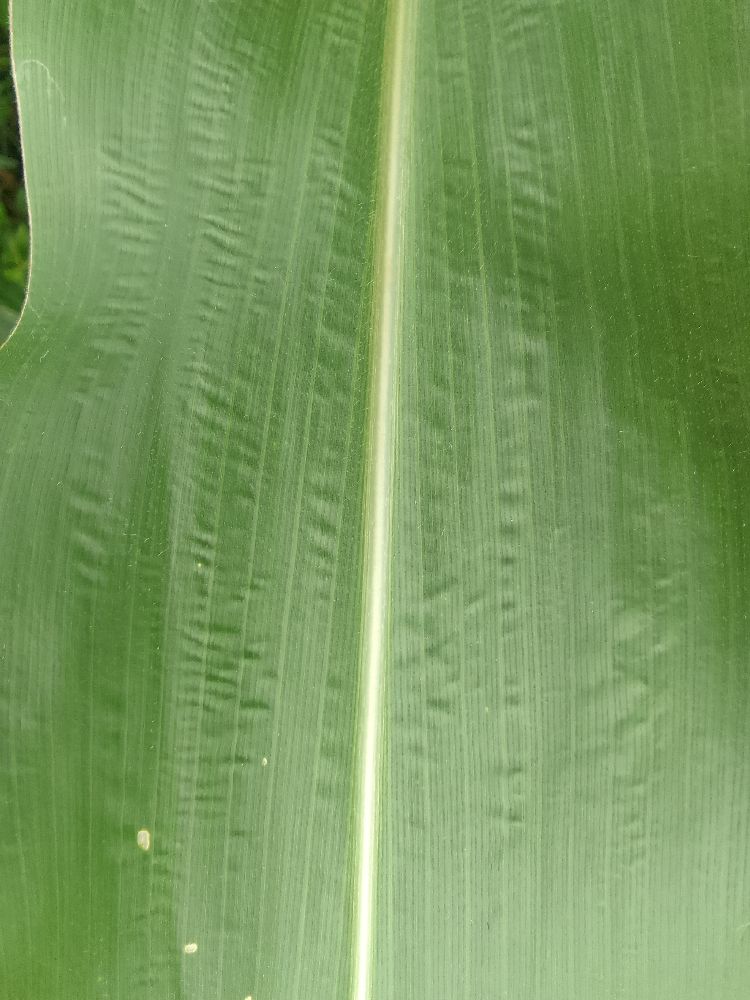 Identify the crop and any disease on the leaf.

maize, healthy
